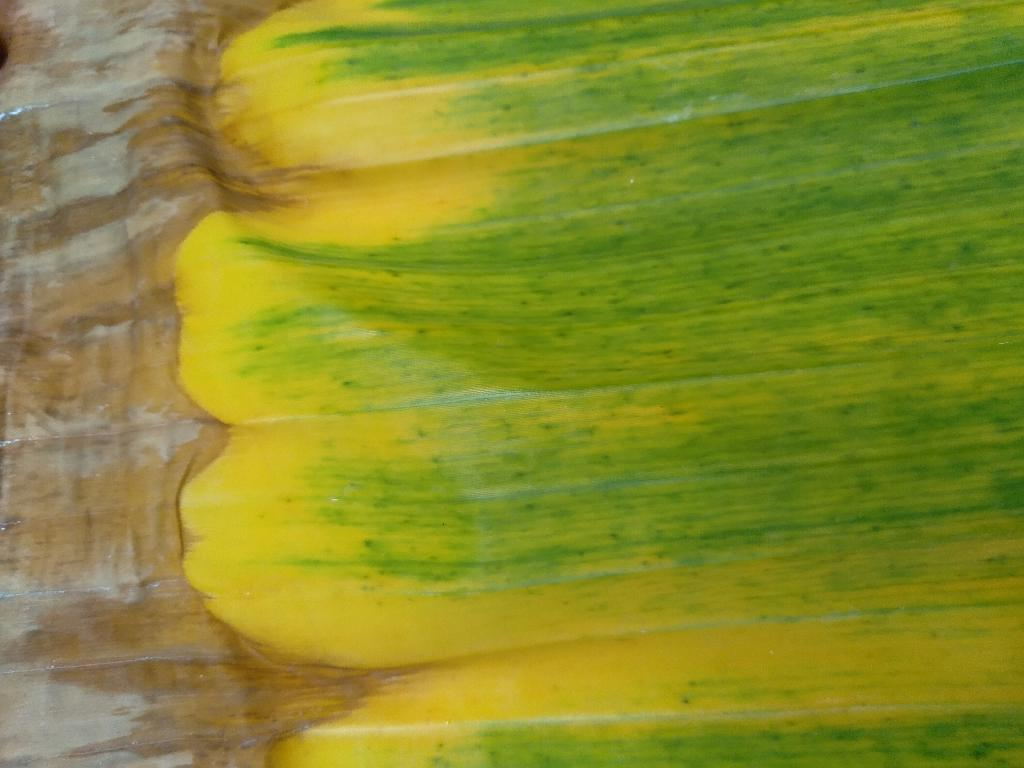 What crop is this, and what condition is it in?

banana, fusarium wilt race 1
